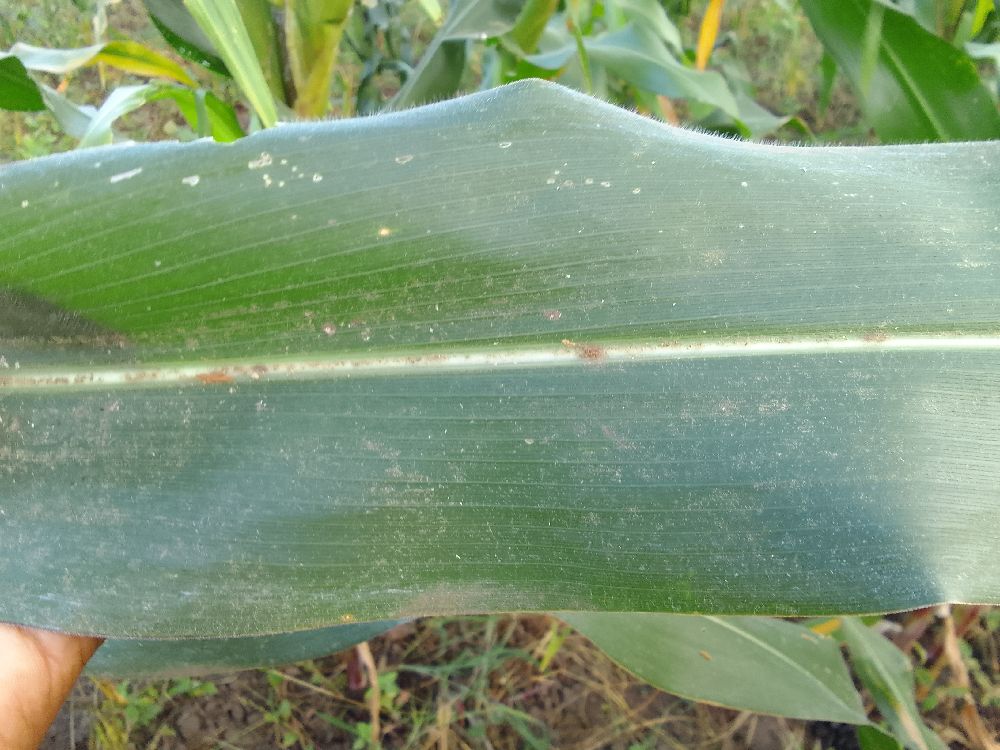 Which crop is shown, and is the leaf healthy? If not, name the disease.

maize, healthy
